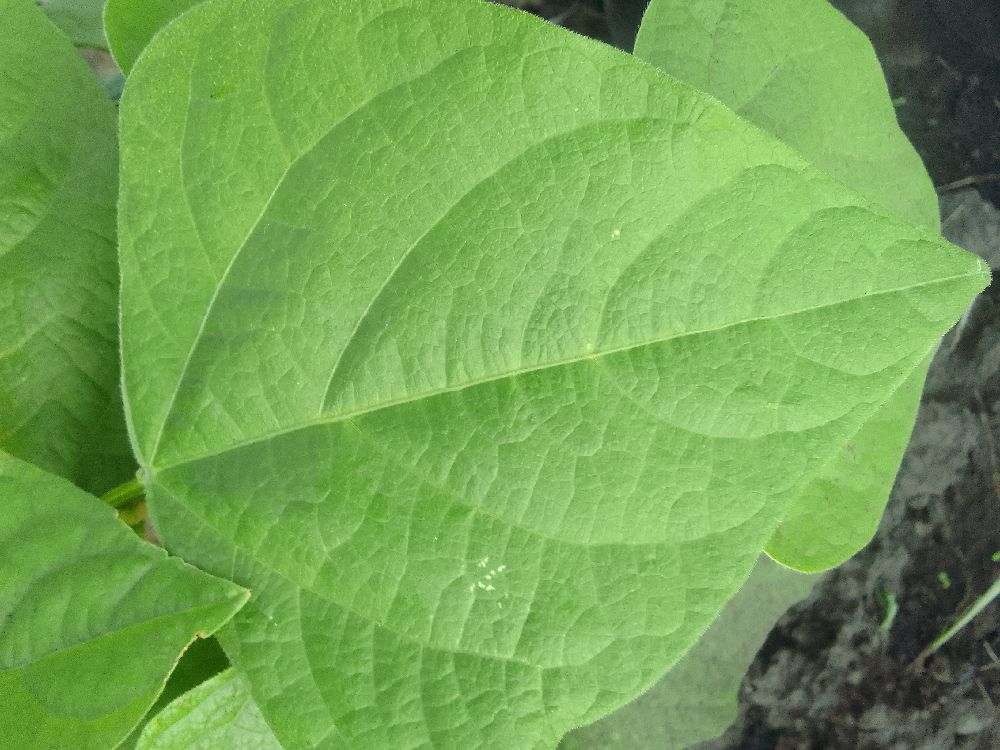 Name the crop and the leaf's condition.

common bean, healthy
